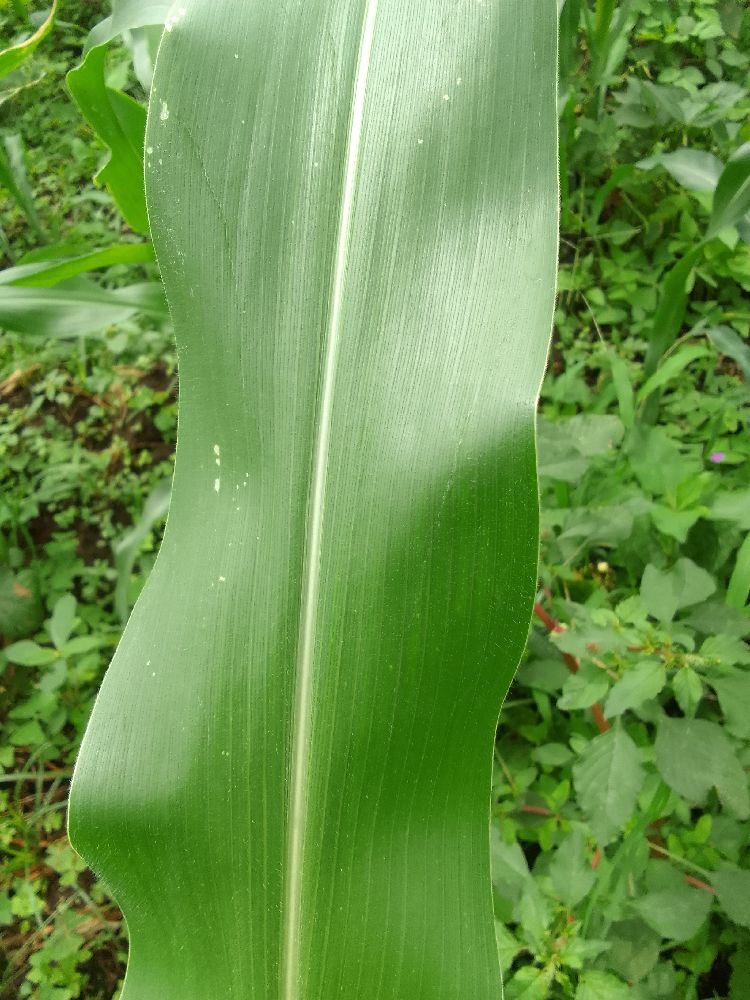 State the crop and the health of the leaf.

maize, healthy
